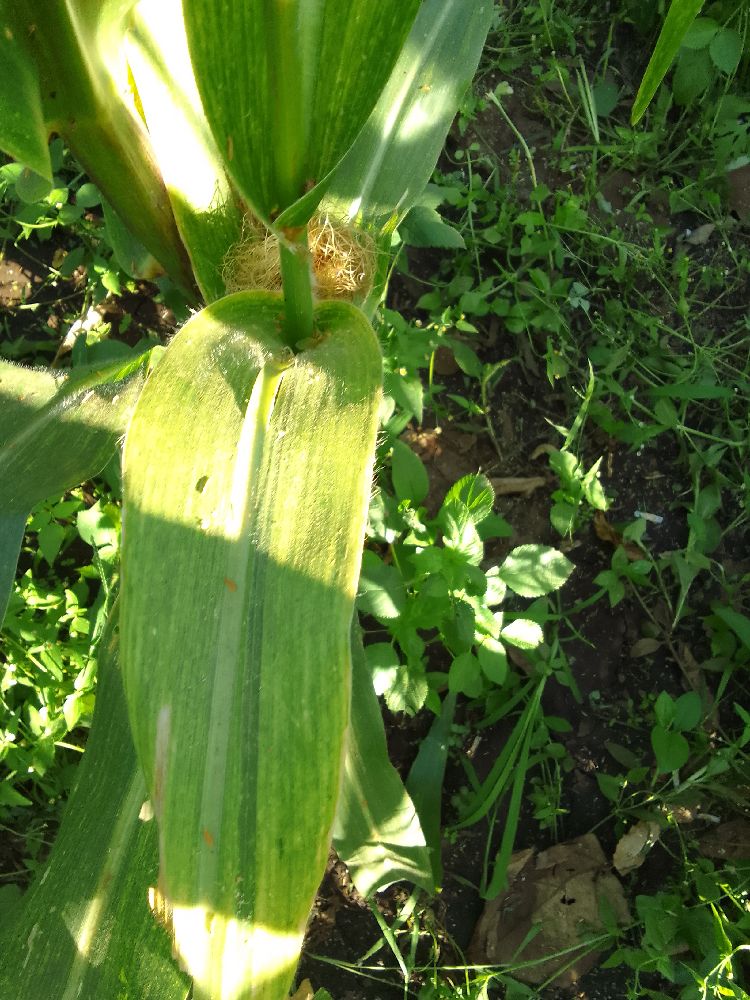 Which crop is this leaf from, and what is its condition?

maize, maize lethal necrosis
